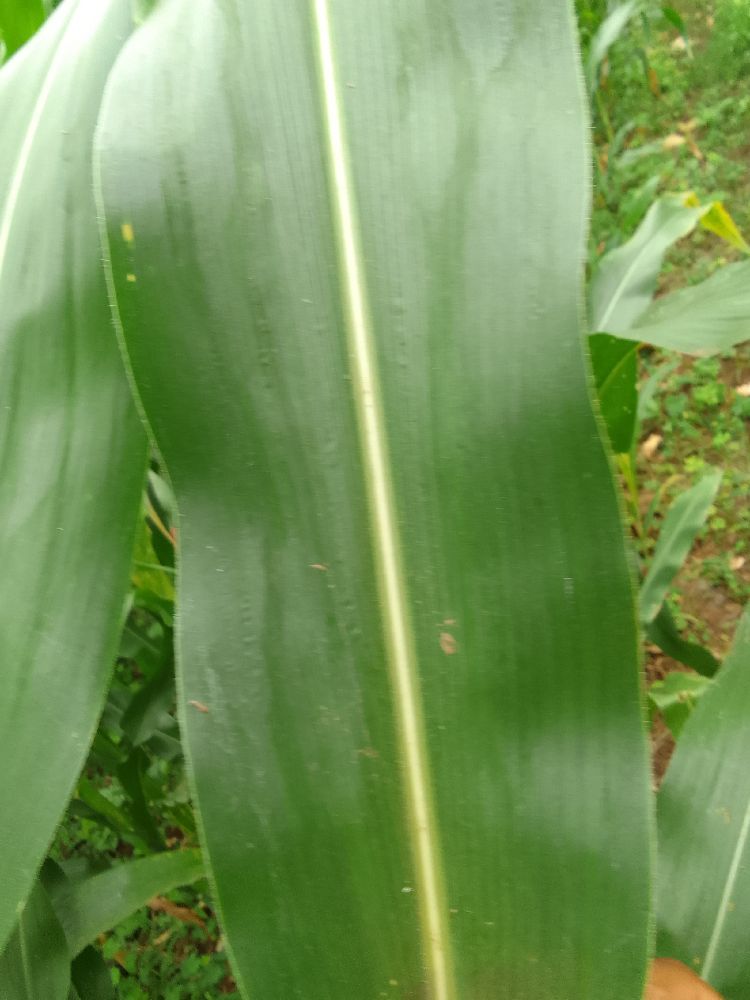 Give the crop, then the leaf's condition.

maize, healthy
